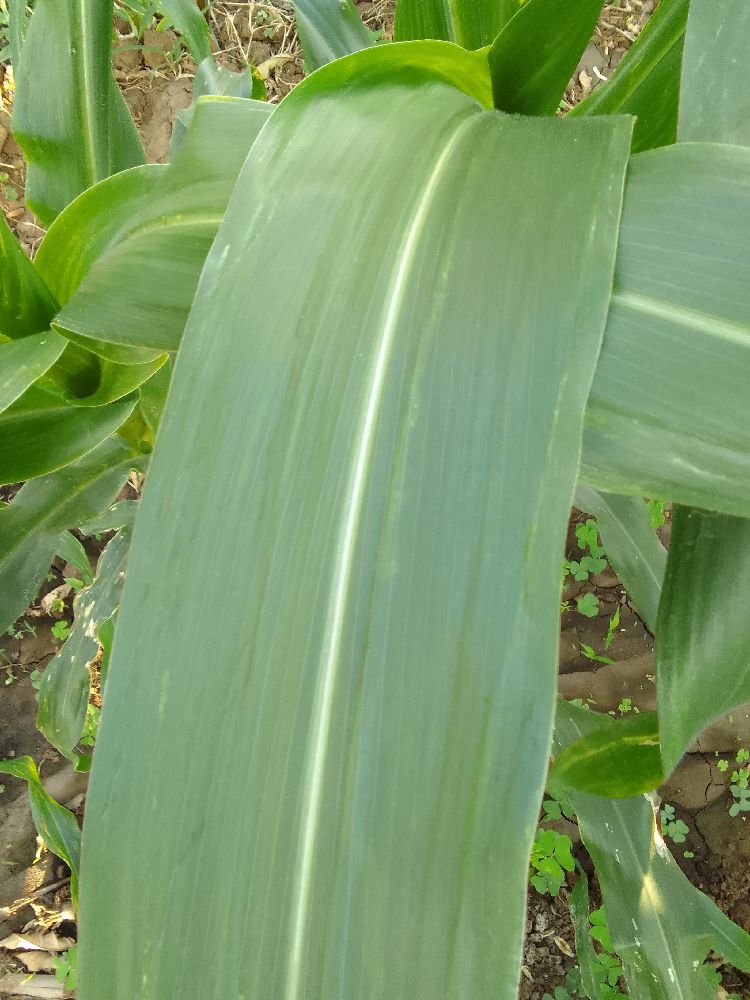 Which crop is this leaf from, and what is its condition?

maize, healthy
